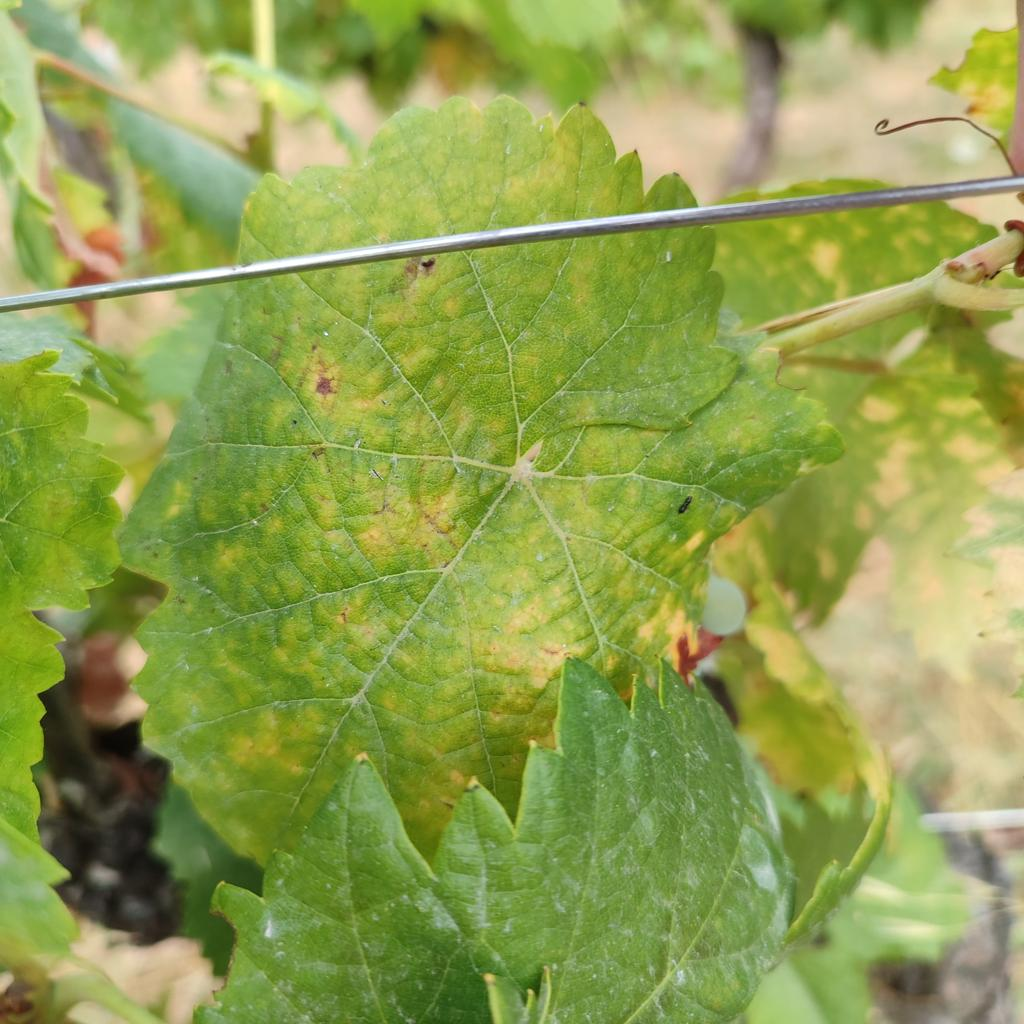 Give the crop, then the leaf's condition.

grapevine, esca complex
